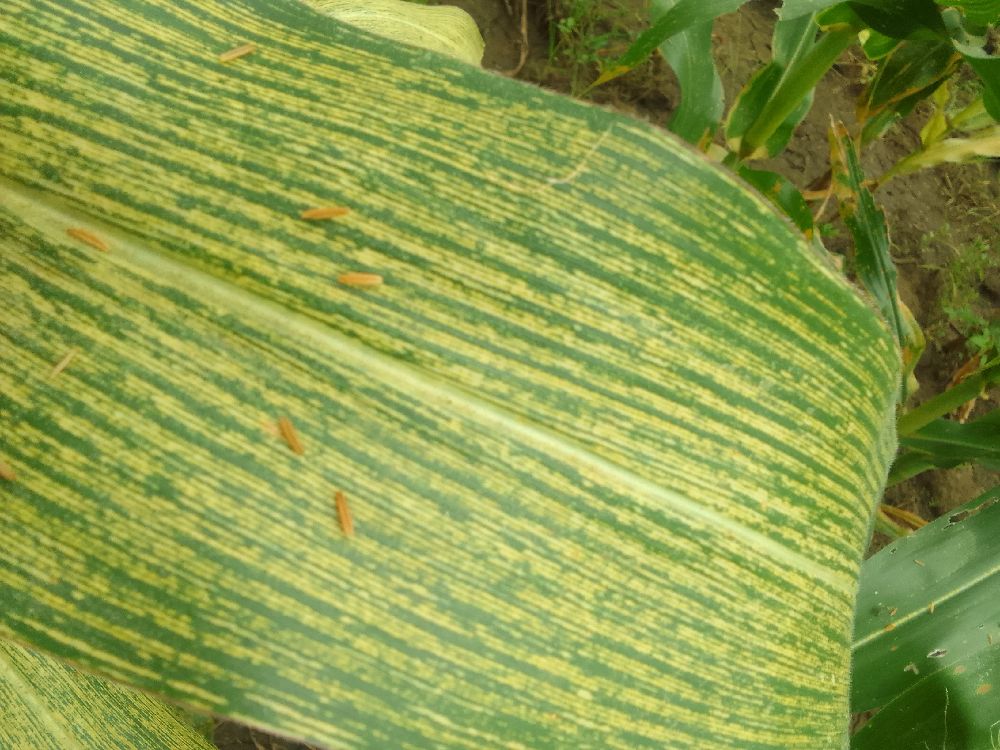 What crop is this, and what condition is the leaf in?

maize, maize streak virus
